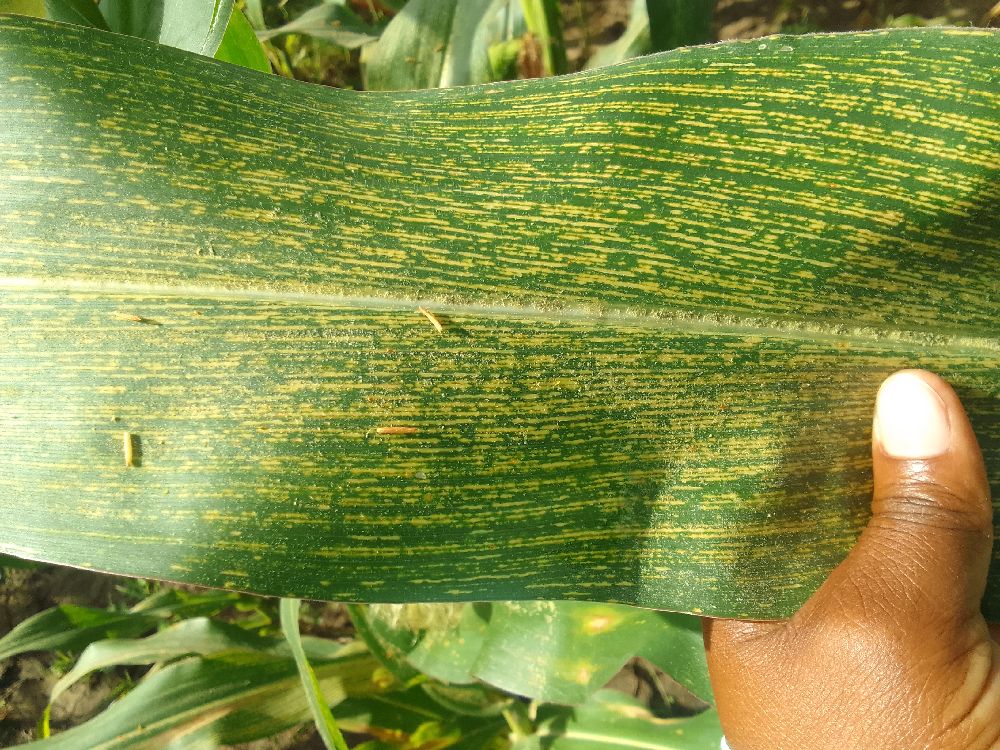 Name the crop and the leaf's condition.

maize, maize streak virus
